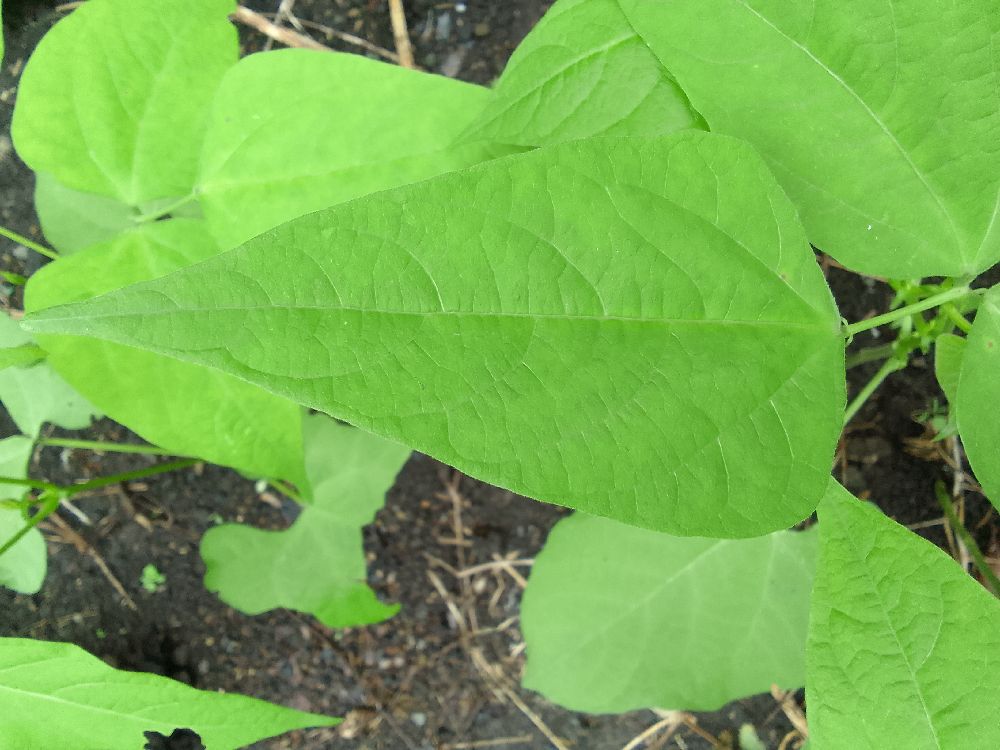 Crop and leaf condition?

common bean, healthy
